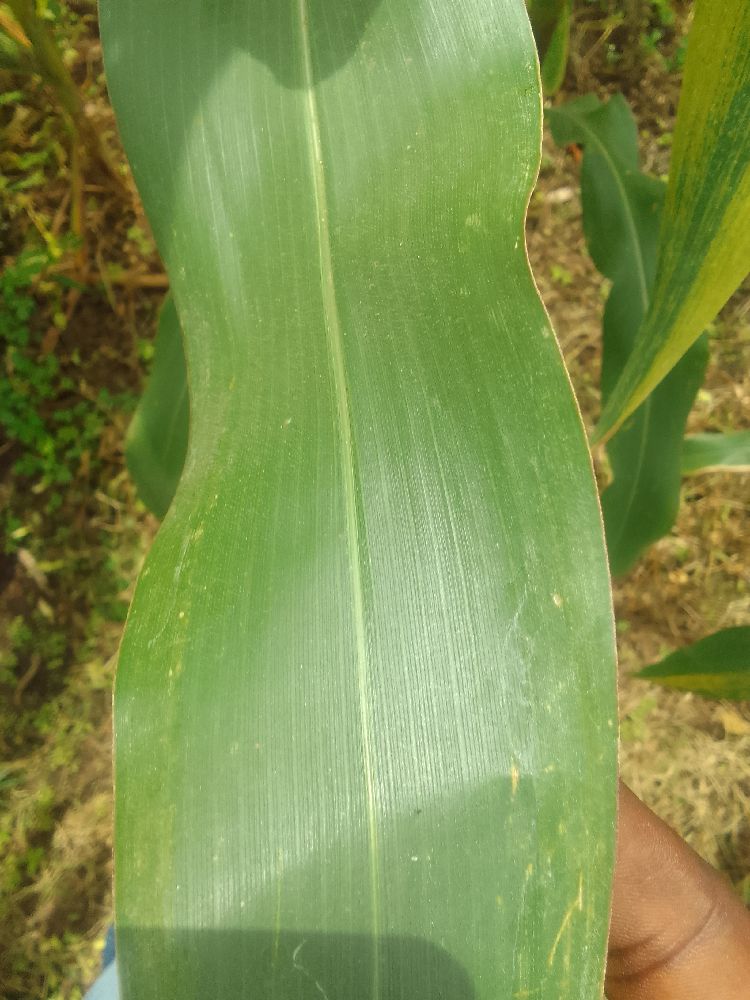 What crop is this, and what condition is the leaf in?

maize, healthy
